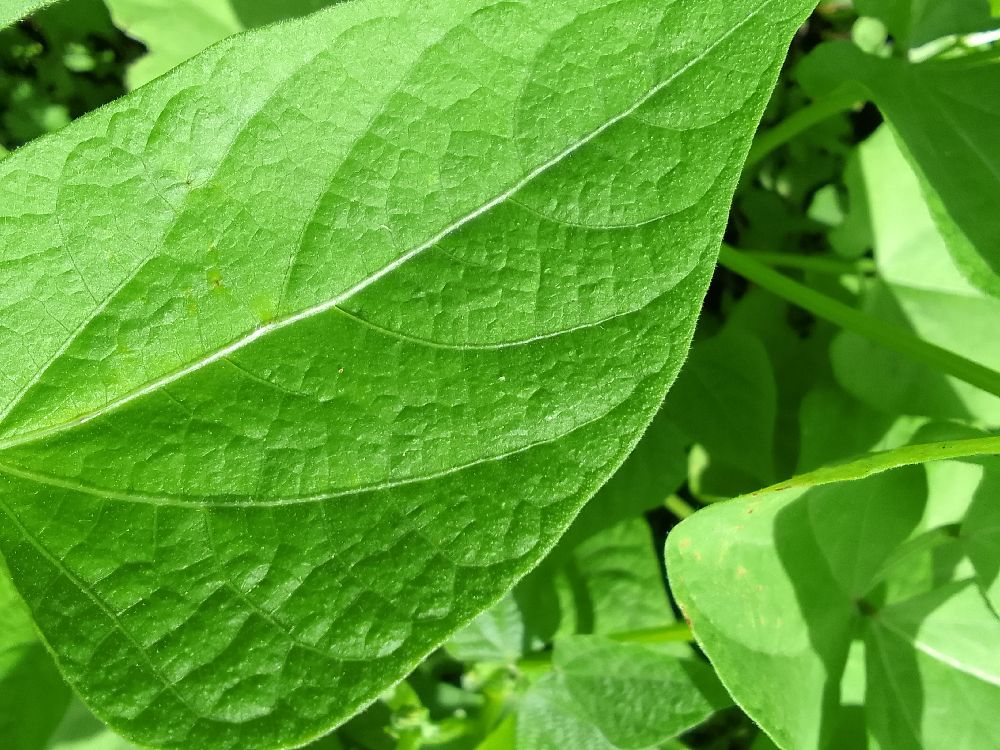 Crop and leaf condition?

common bean, healthy
